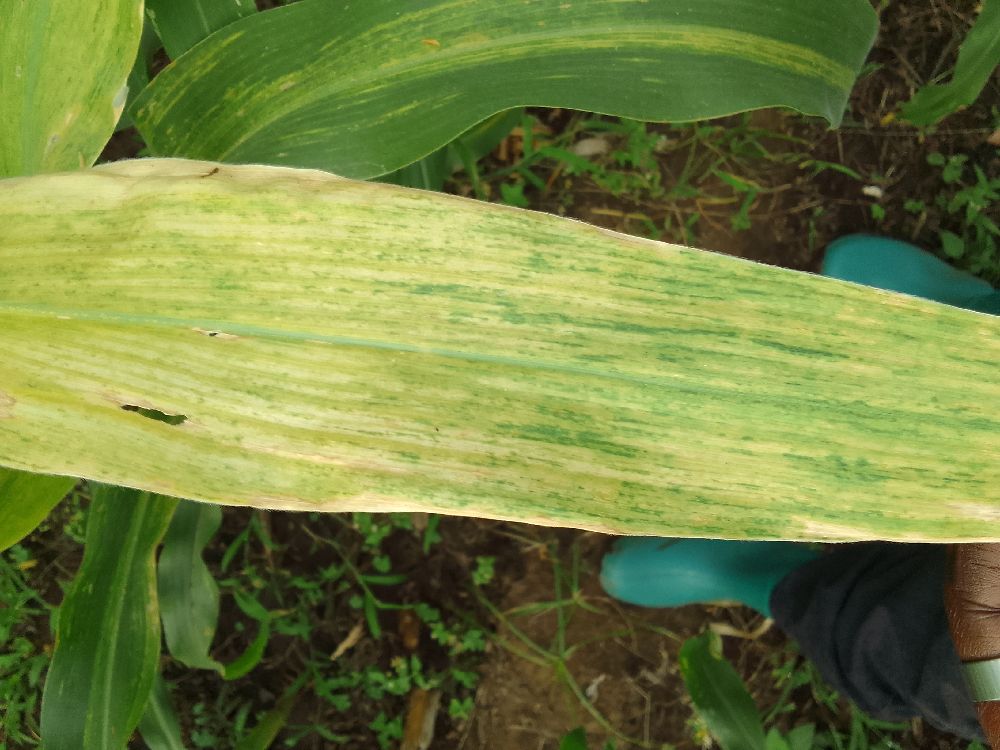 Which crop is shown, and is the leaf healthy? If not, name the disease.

maize, maize lethal necrosis
